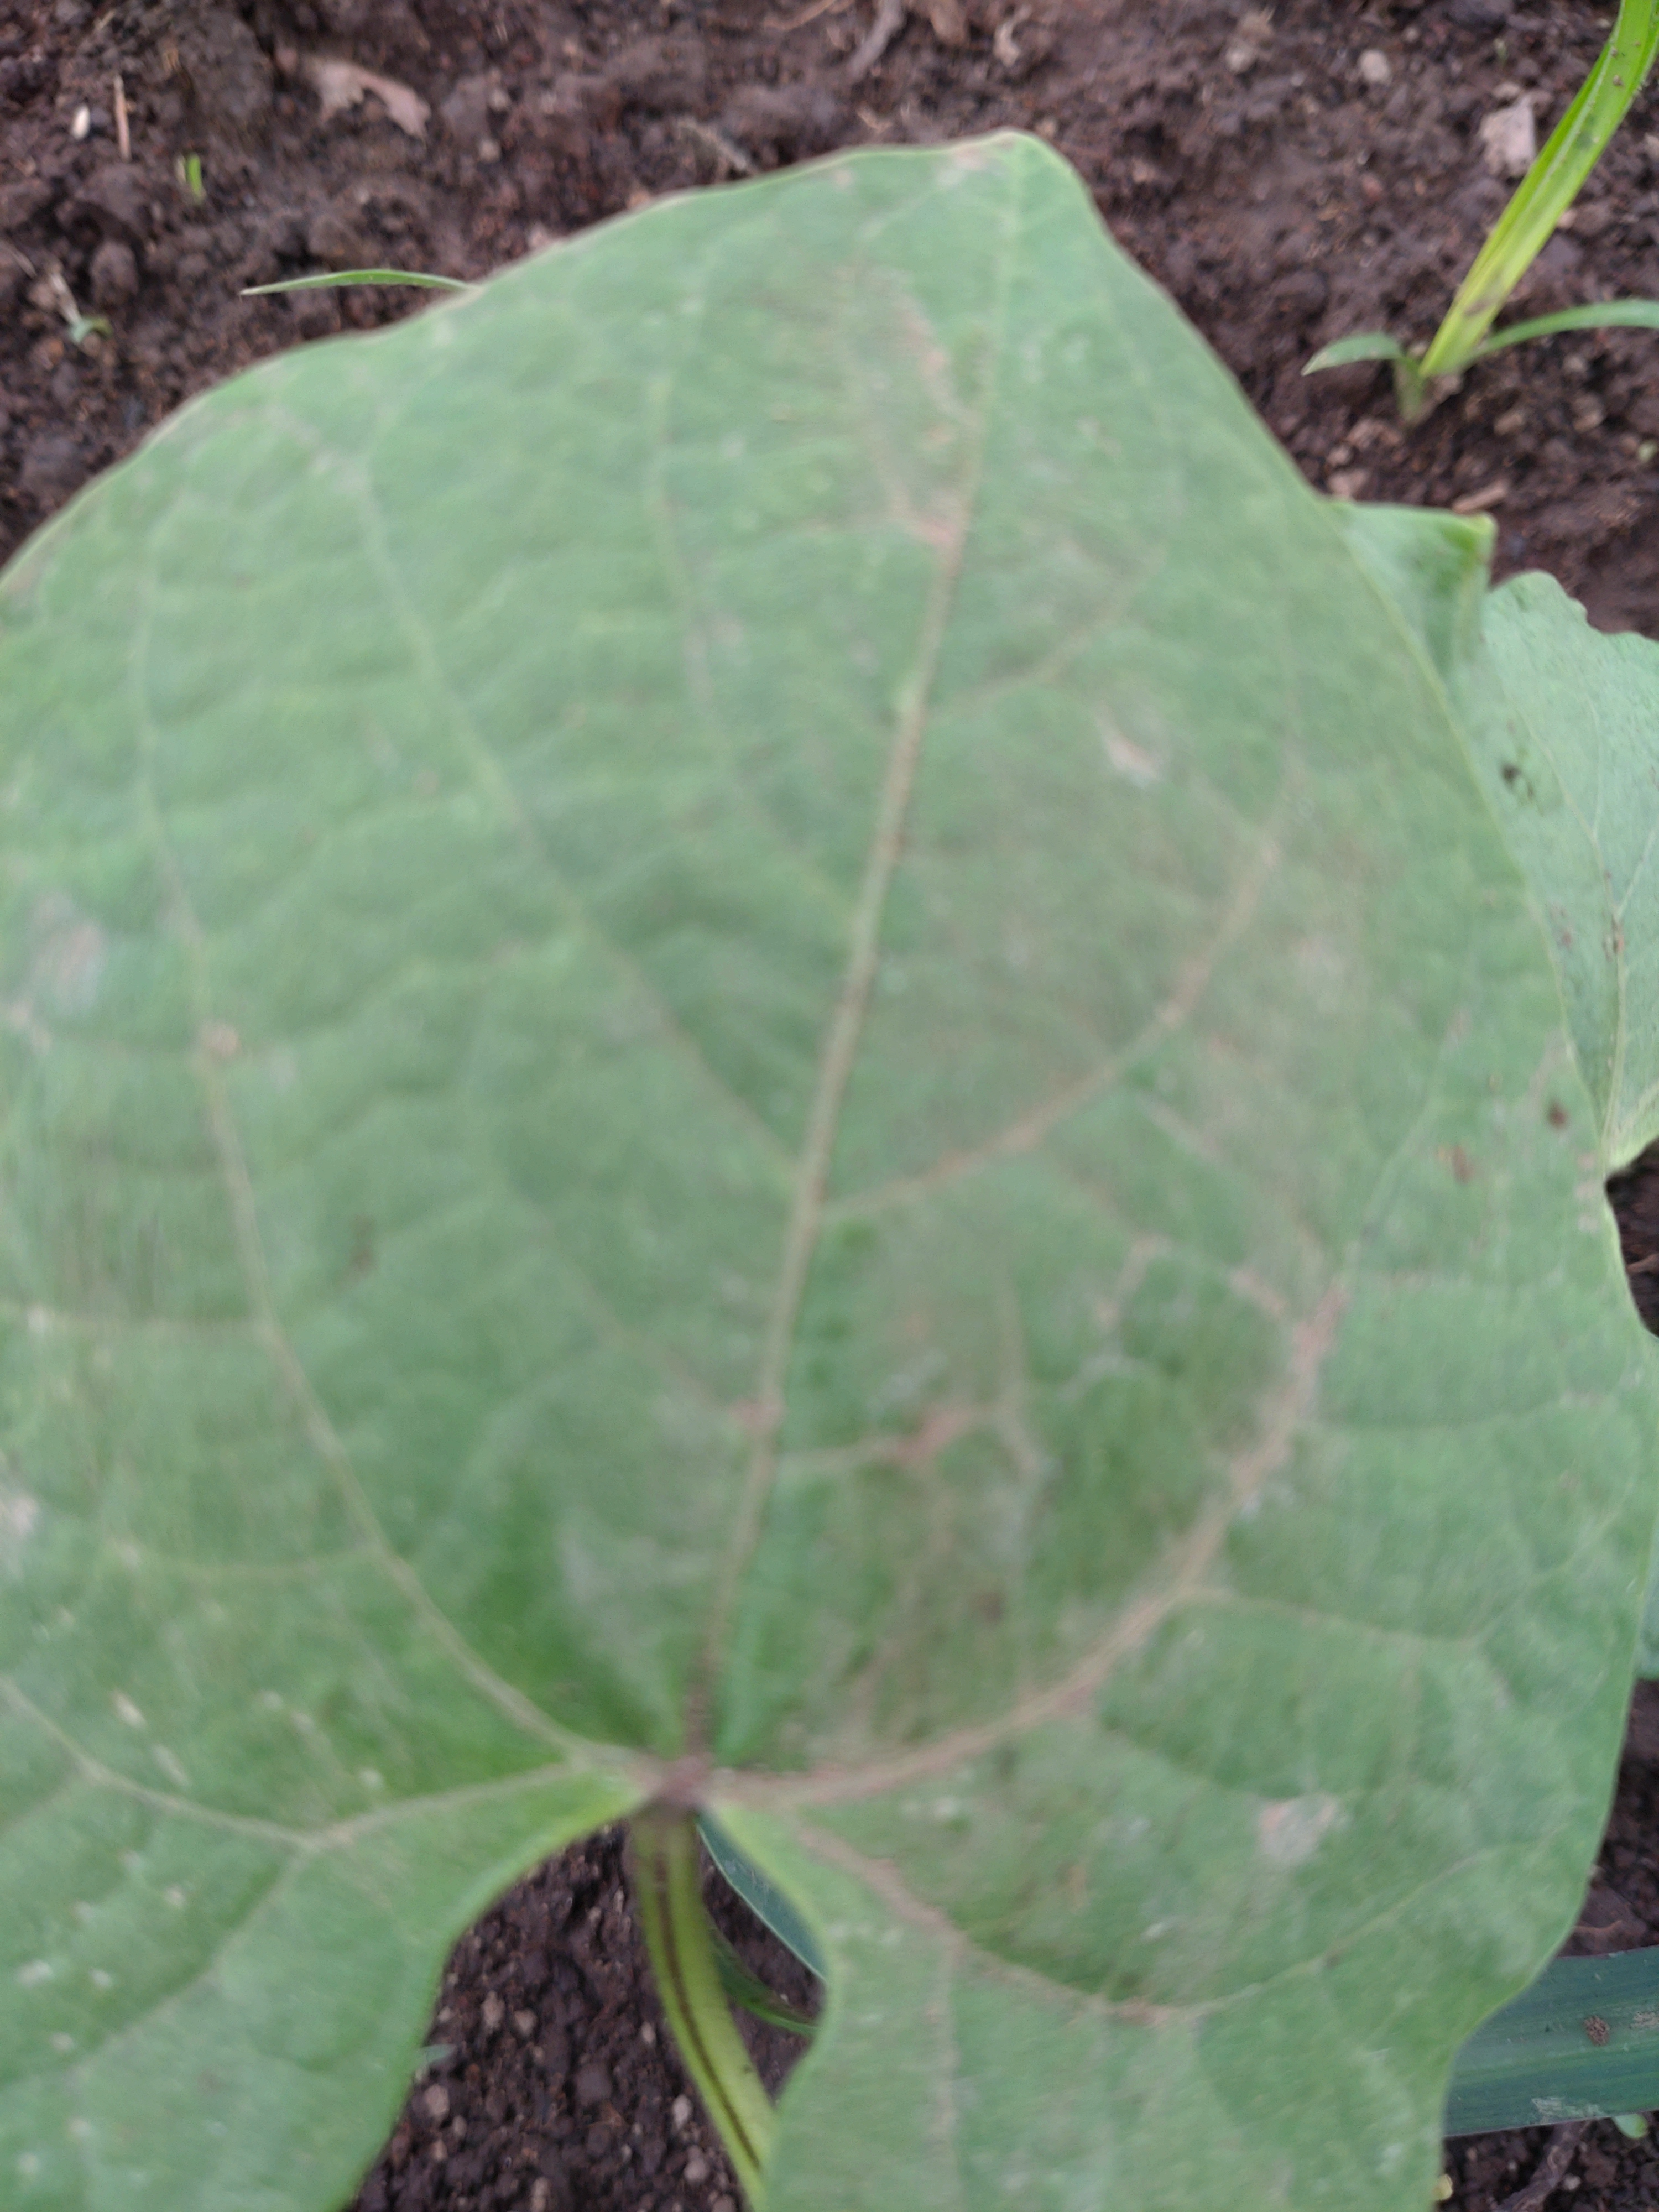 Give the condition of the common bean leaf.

healthy
